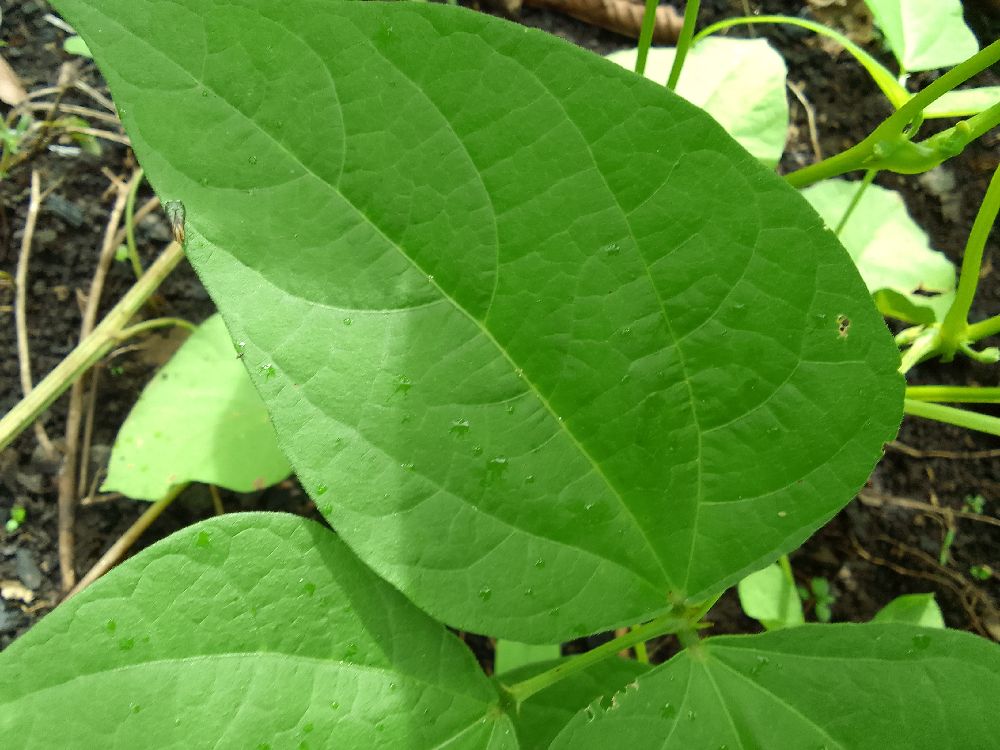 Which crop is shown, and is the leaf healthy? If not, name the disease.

common bean, healthy
